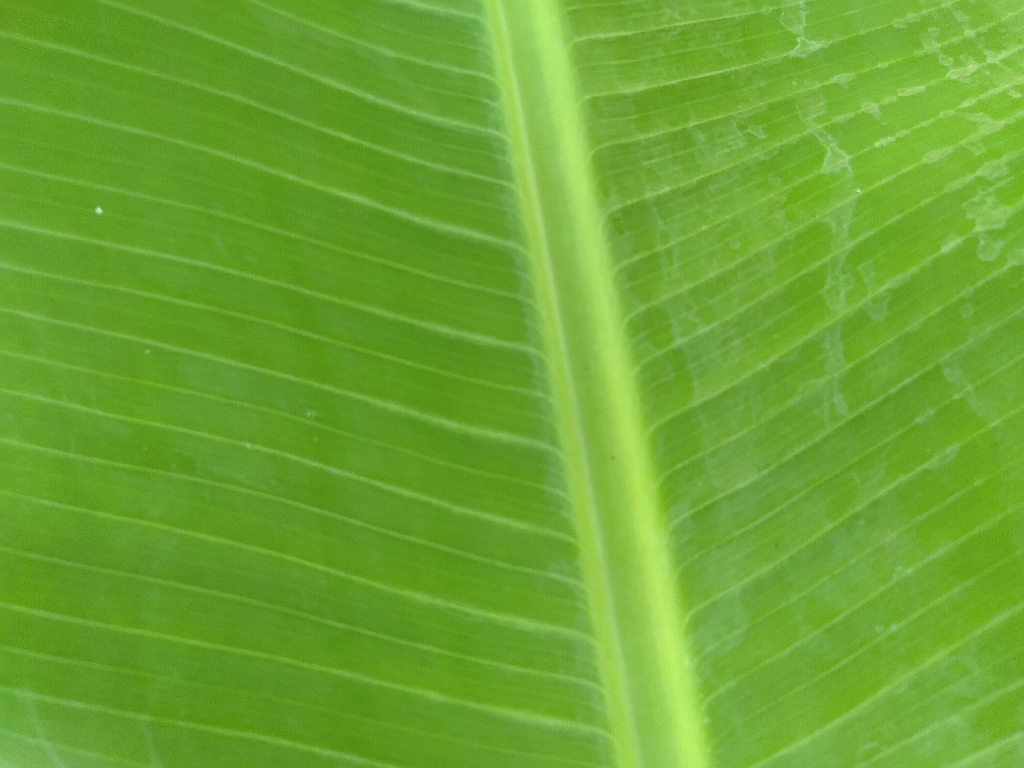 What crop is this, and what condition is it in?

banana, healthy
